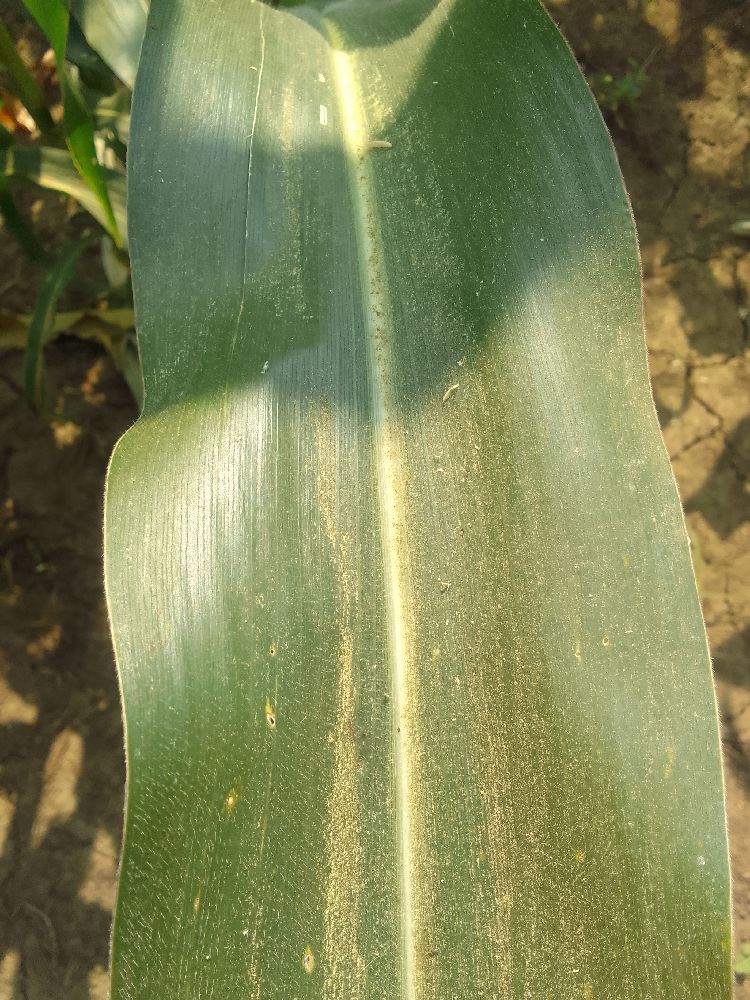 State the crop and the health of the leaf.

maize, healthy
